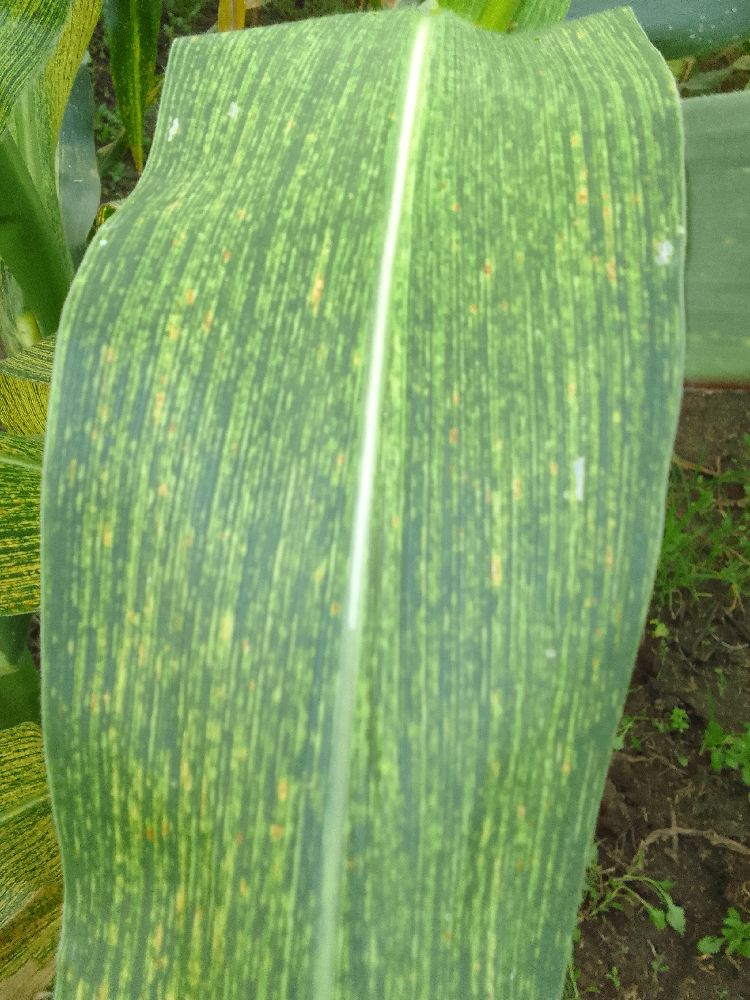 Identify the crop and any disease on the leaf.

maize, maize streak virus
